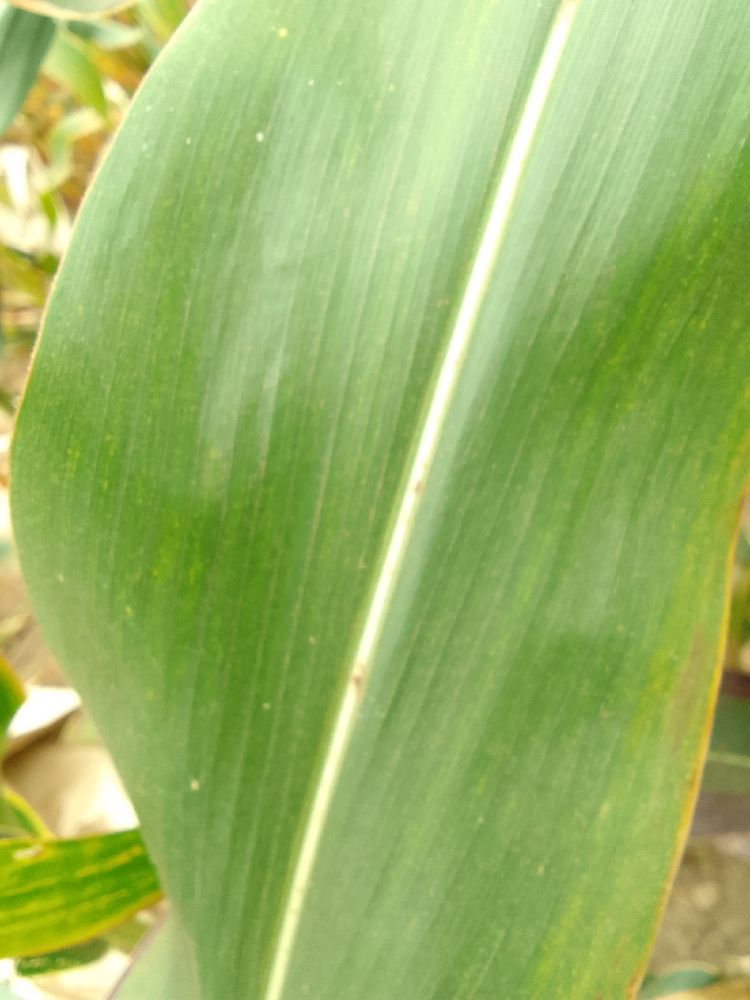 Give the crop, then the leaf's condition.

maize, healthy
